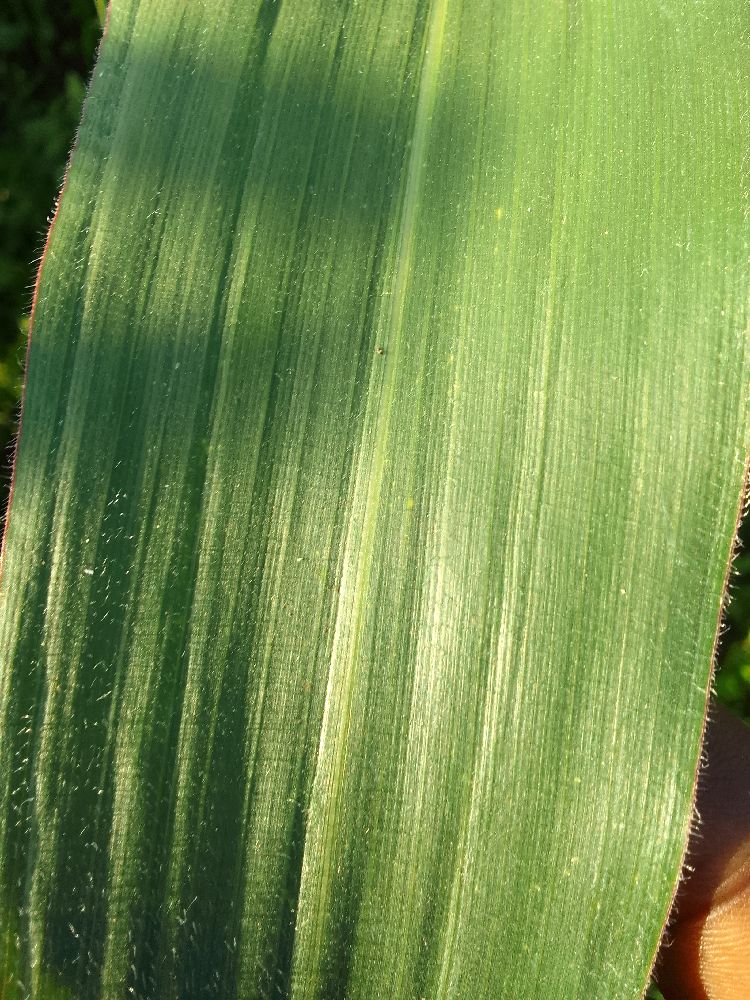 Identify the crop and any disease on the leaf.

maize, healthy
